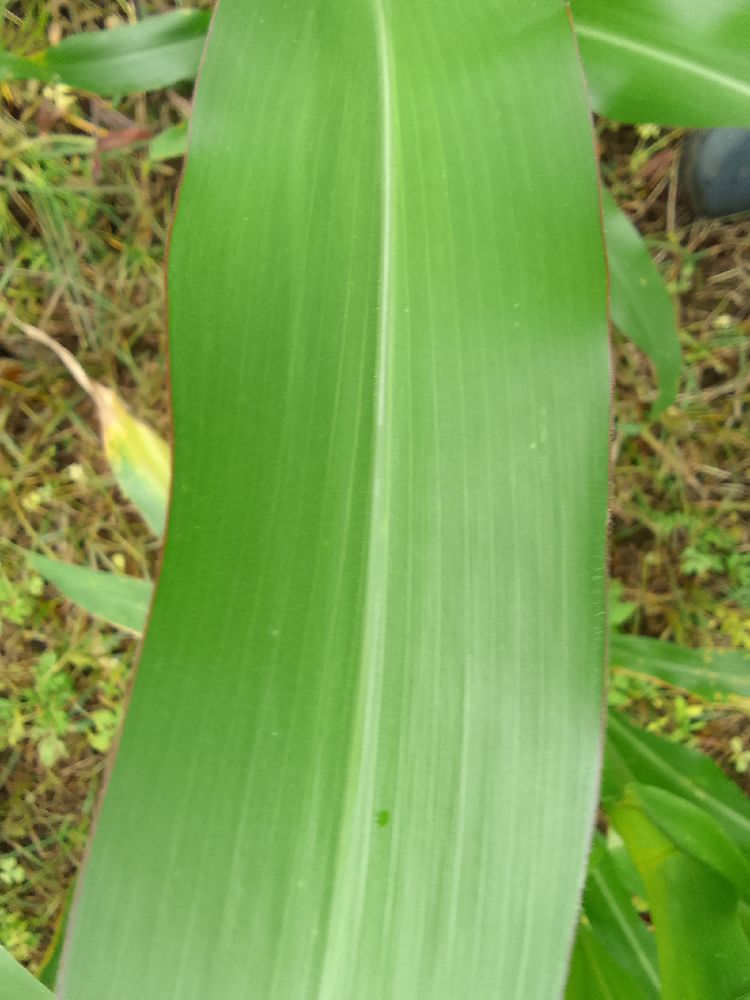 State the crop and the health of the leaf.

maize, healthy
